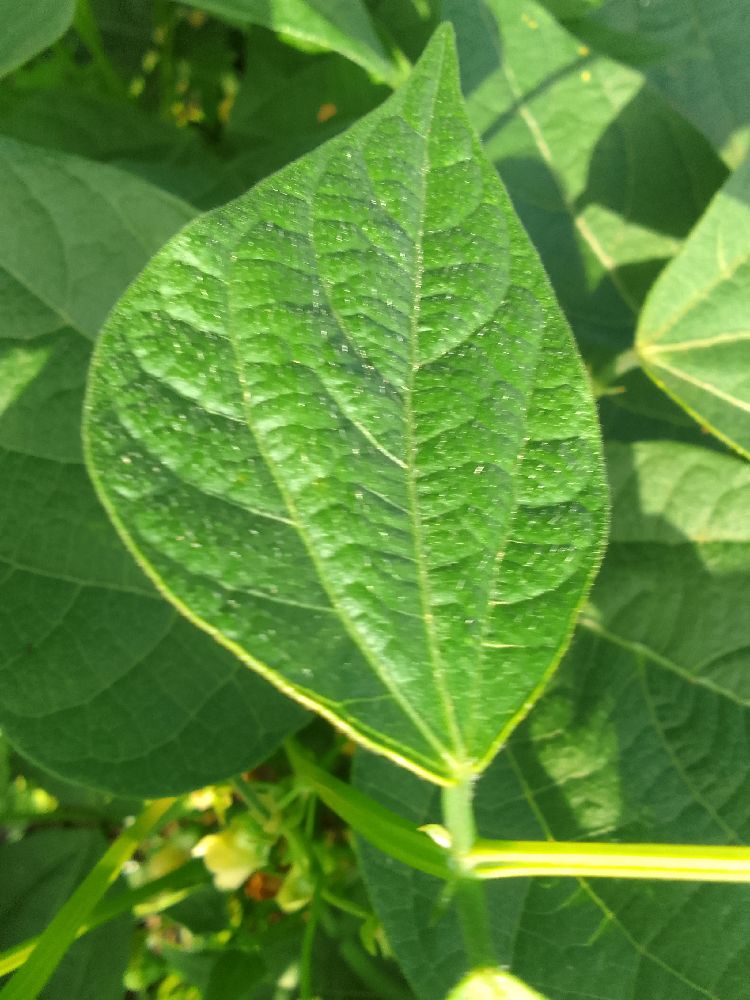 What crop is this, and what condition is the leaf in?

common bean, healthy
